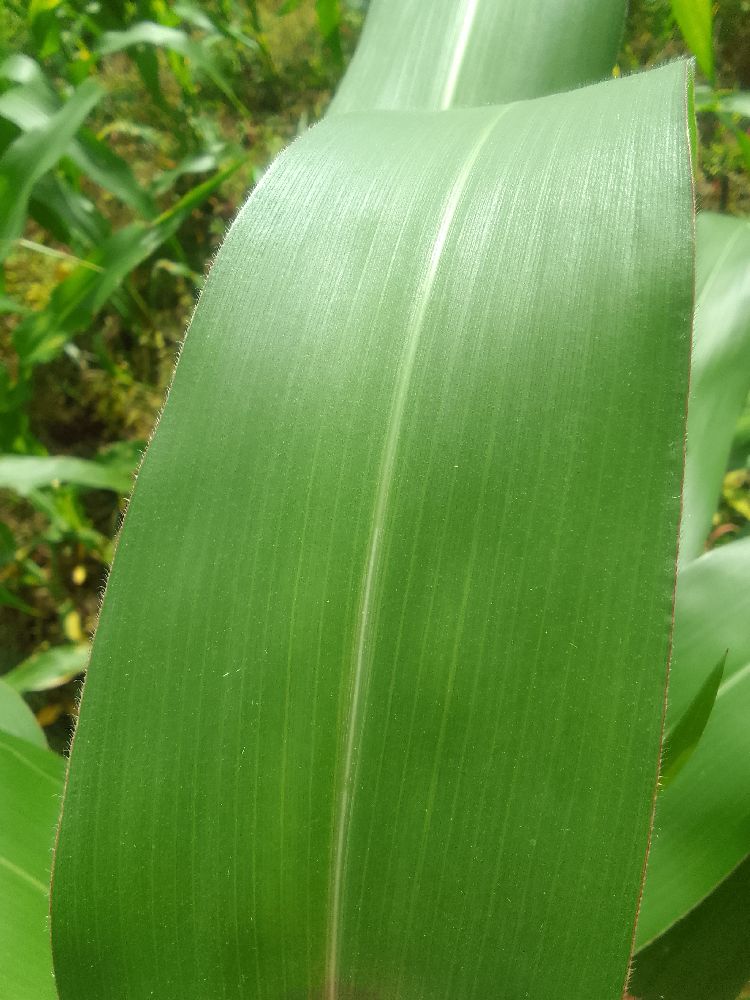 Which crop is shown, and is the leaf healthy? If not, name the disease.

maize, healthy
